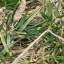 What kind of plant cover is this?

grass
